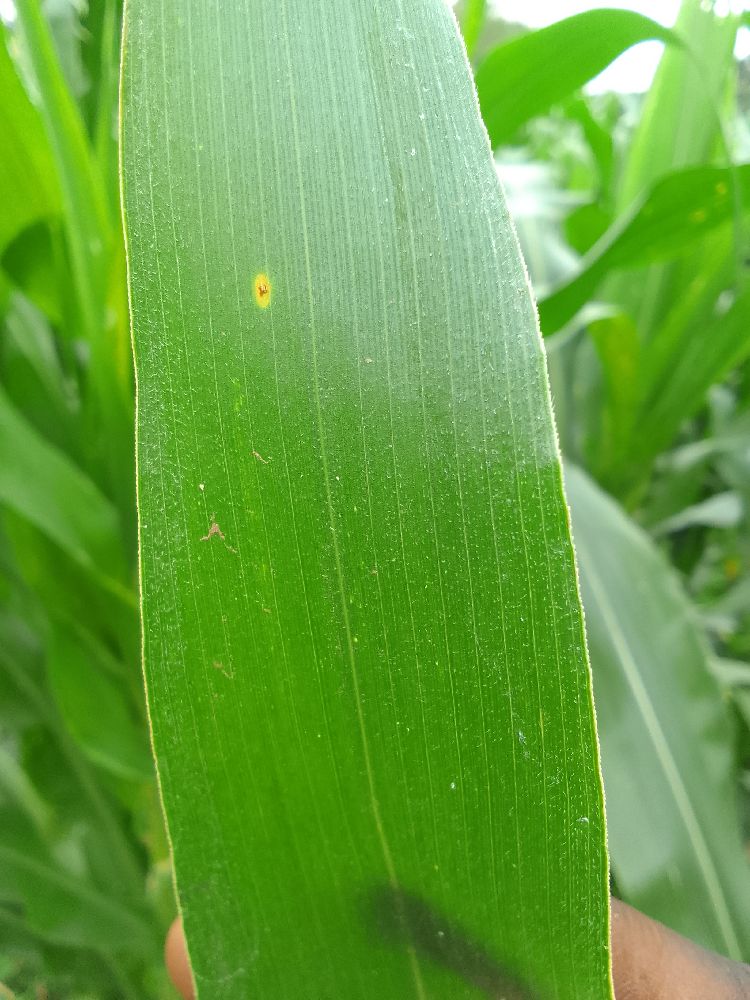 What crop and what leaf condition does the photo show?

maize, healthy
